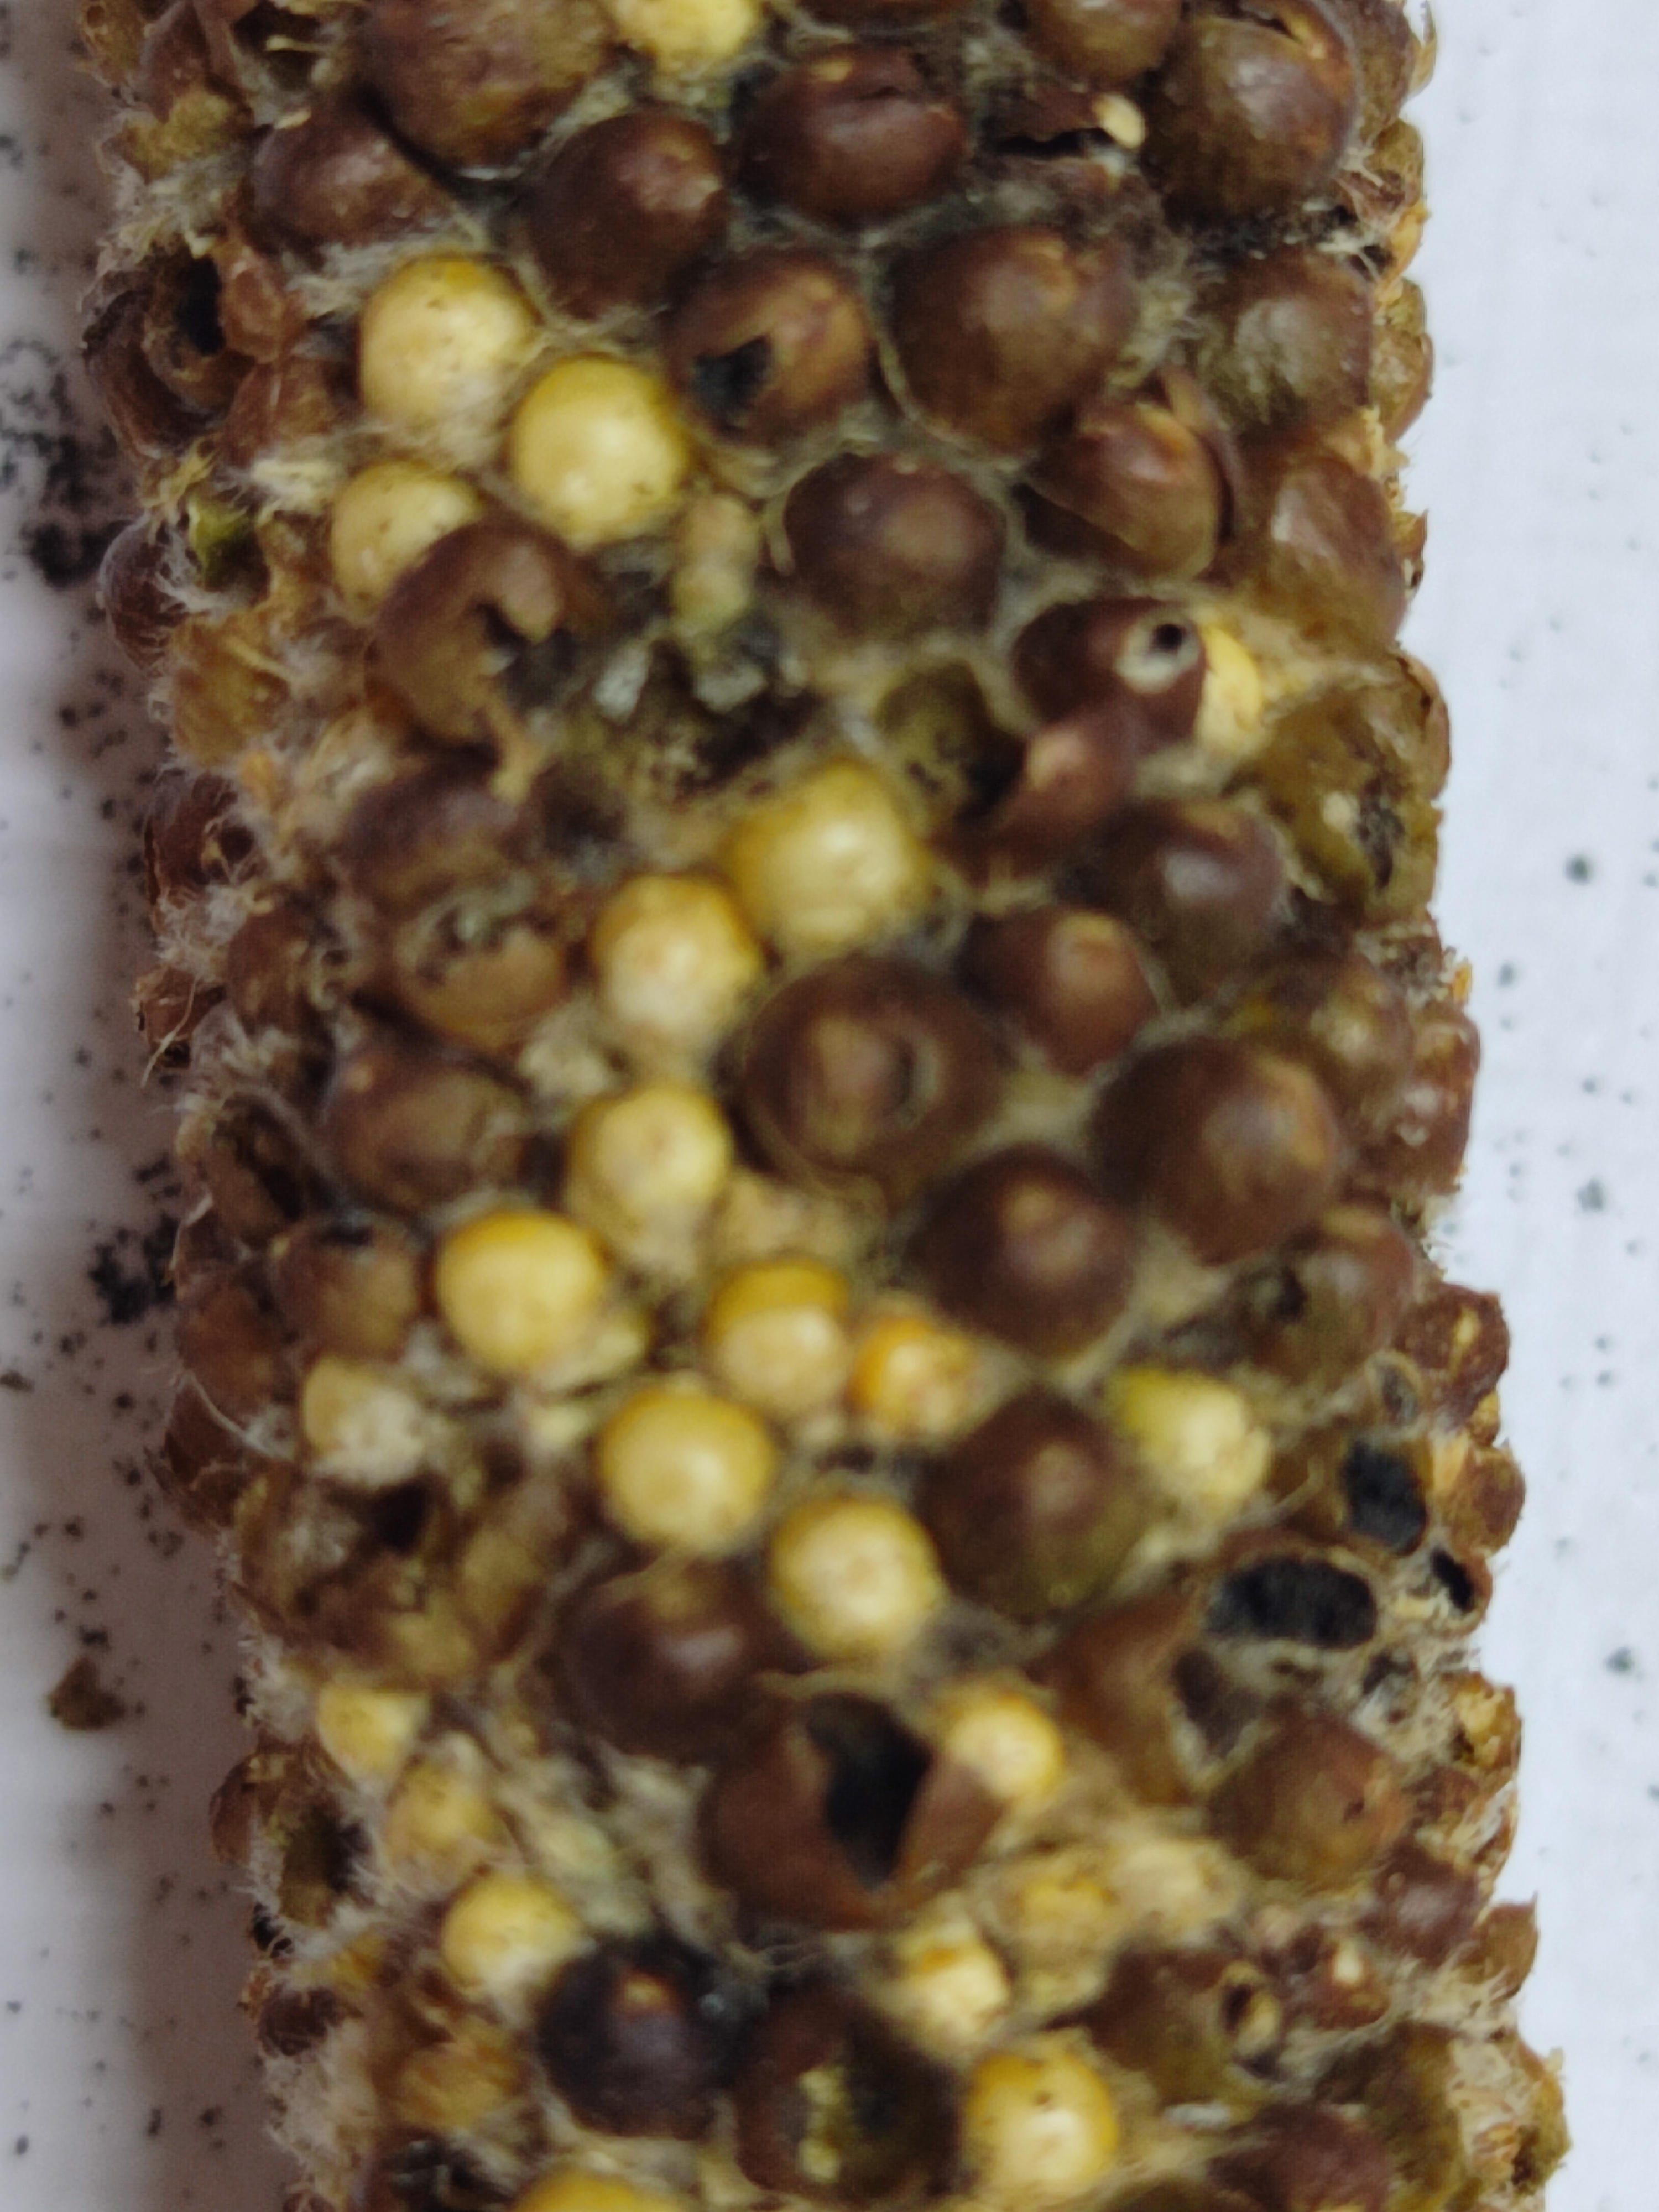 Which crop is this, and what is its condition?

pearl millet, smut
